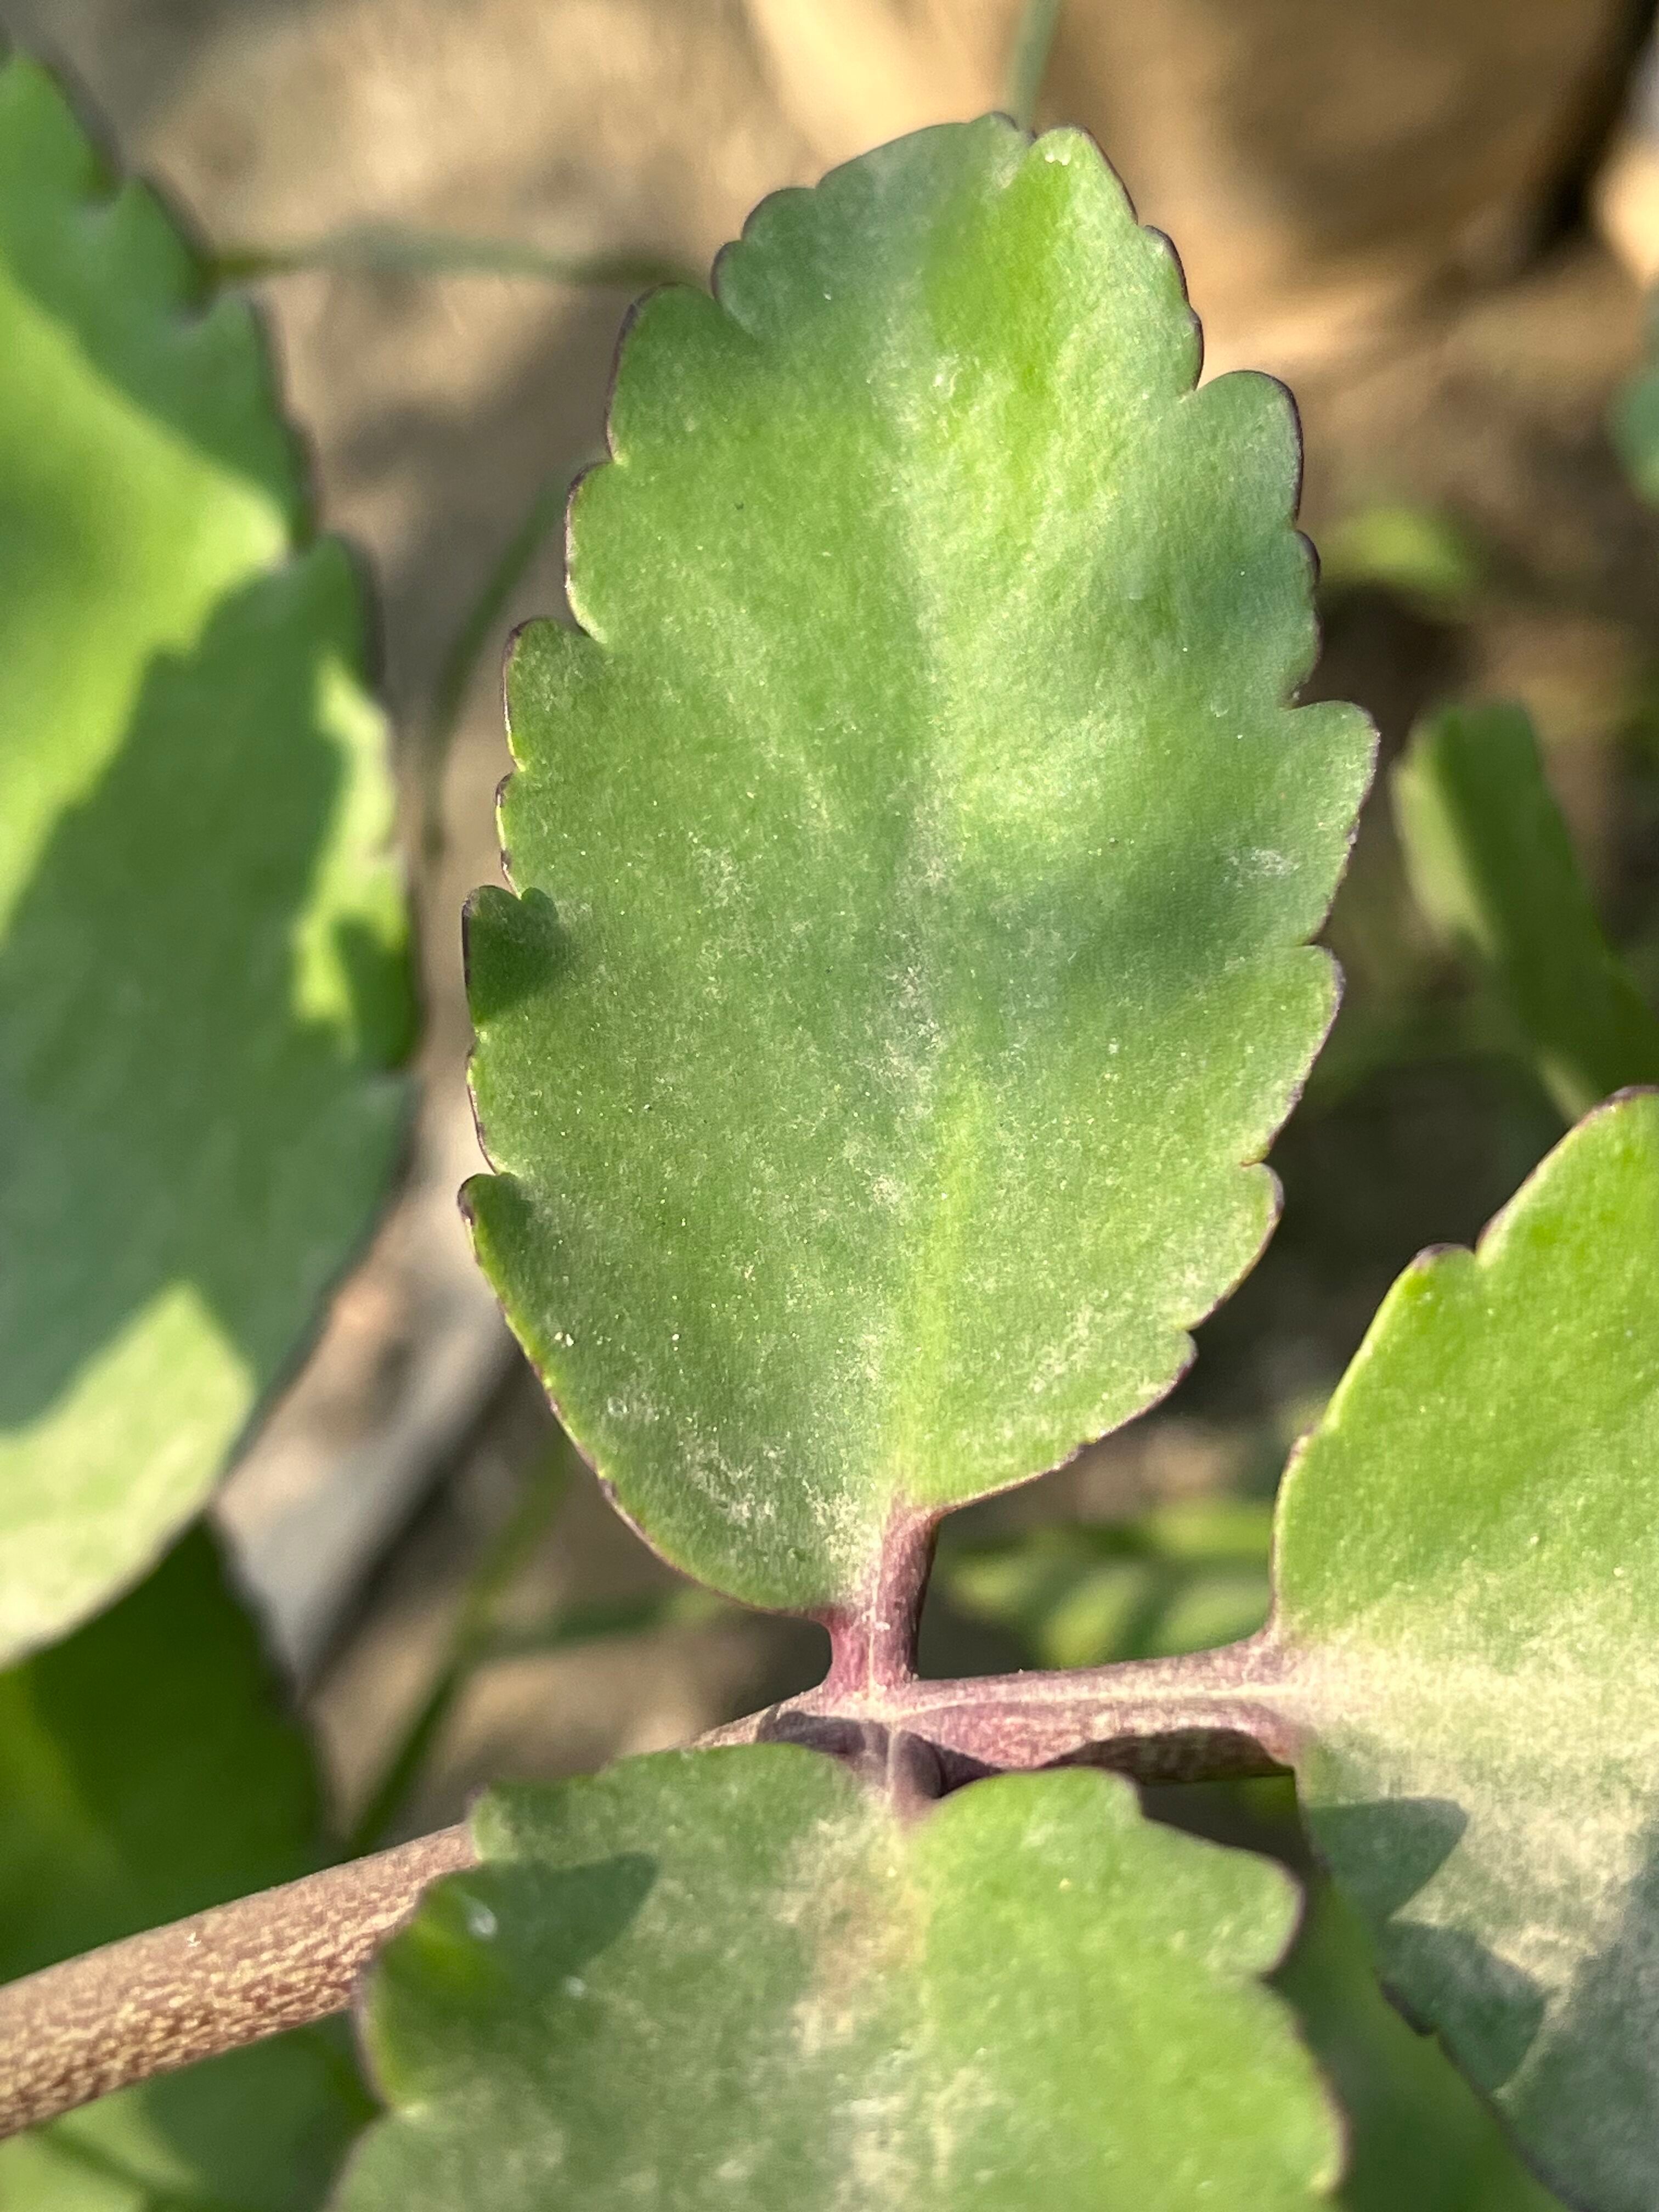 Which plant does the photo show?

pathorkuci
